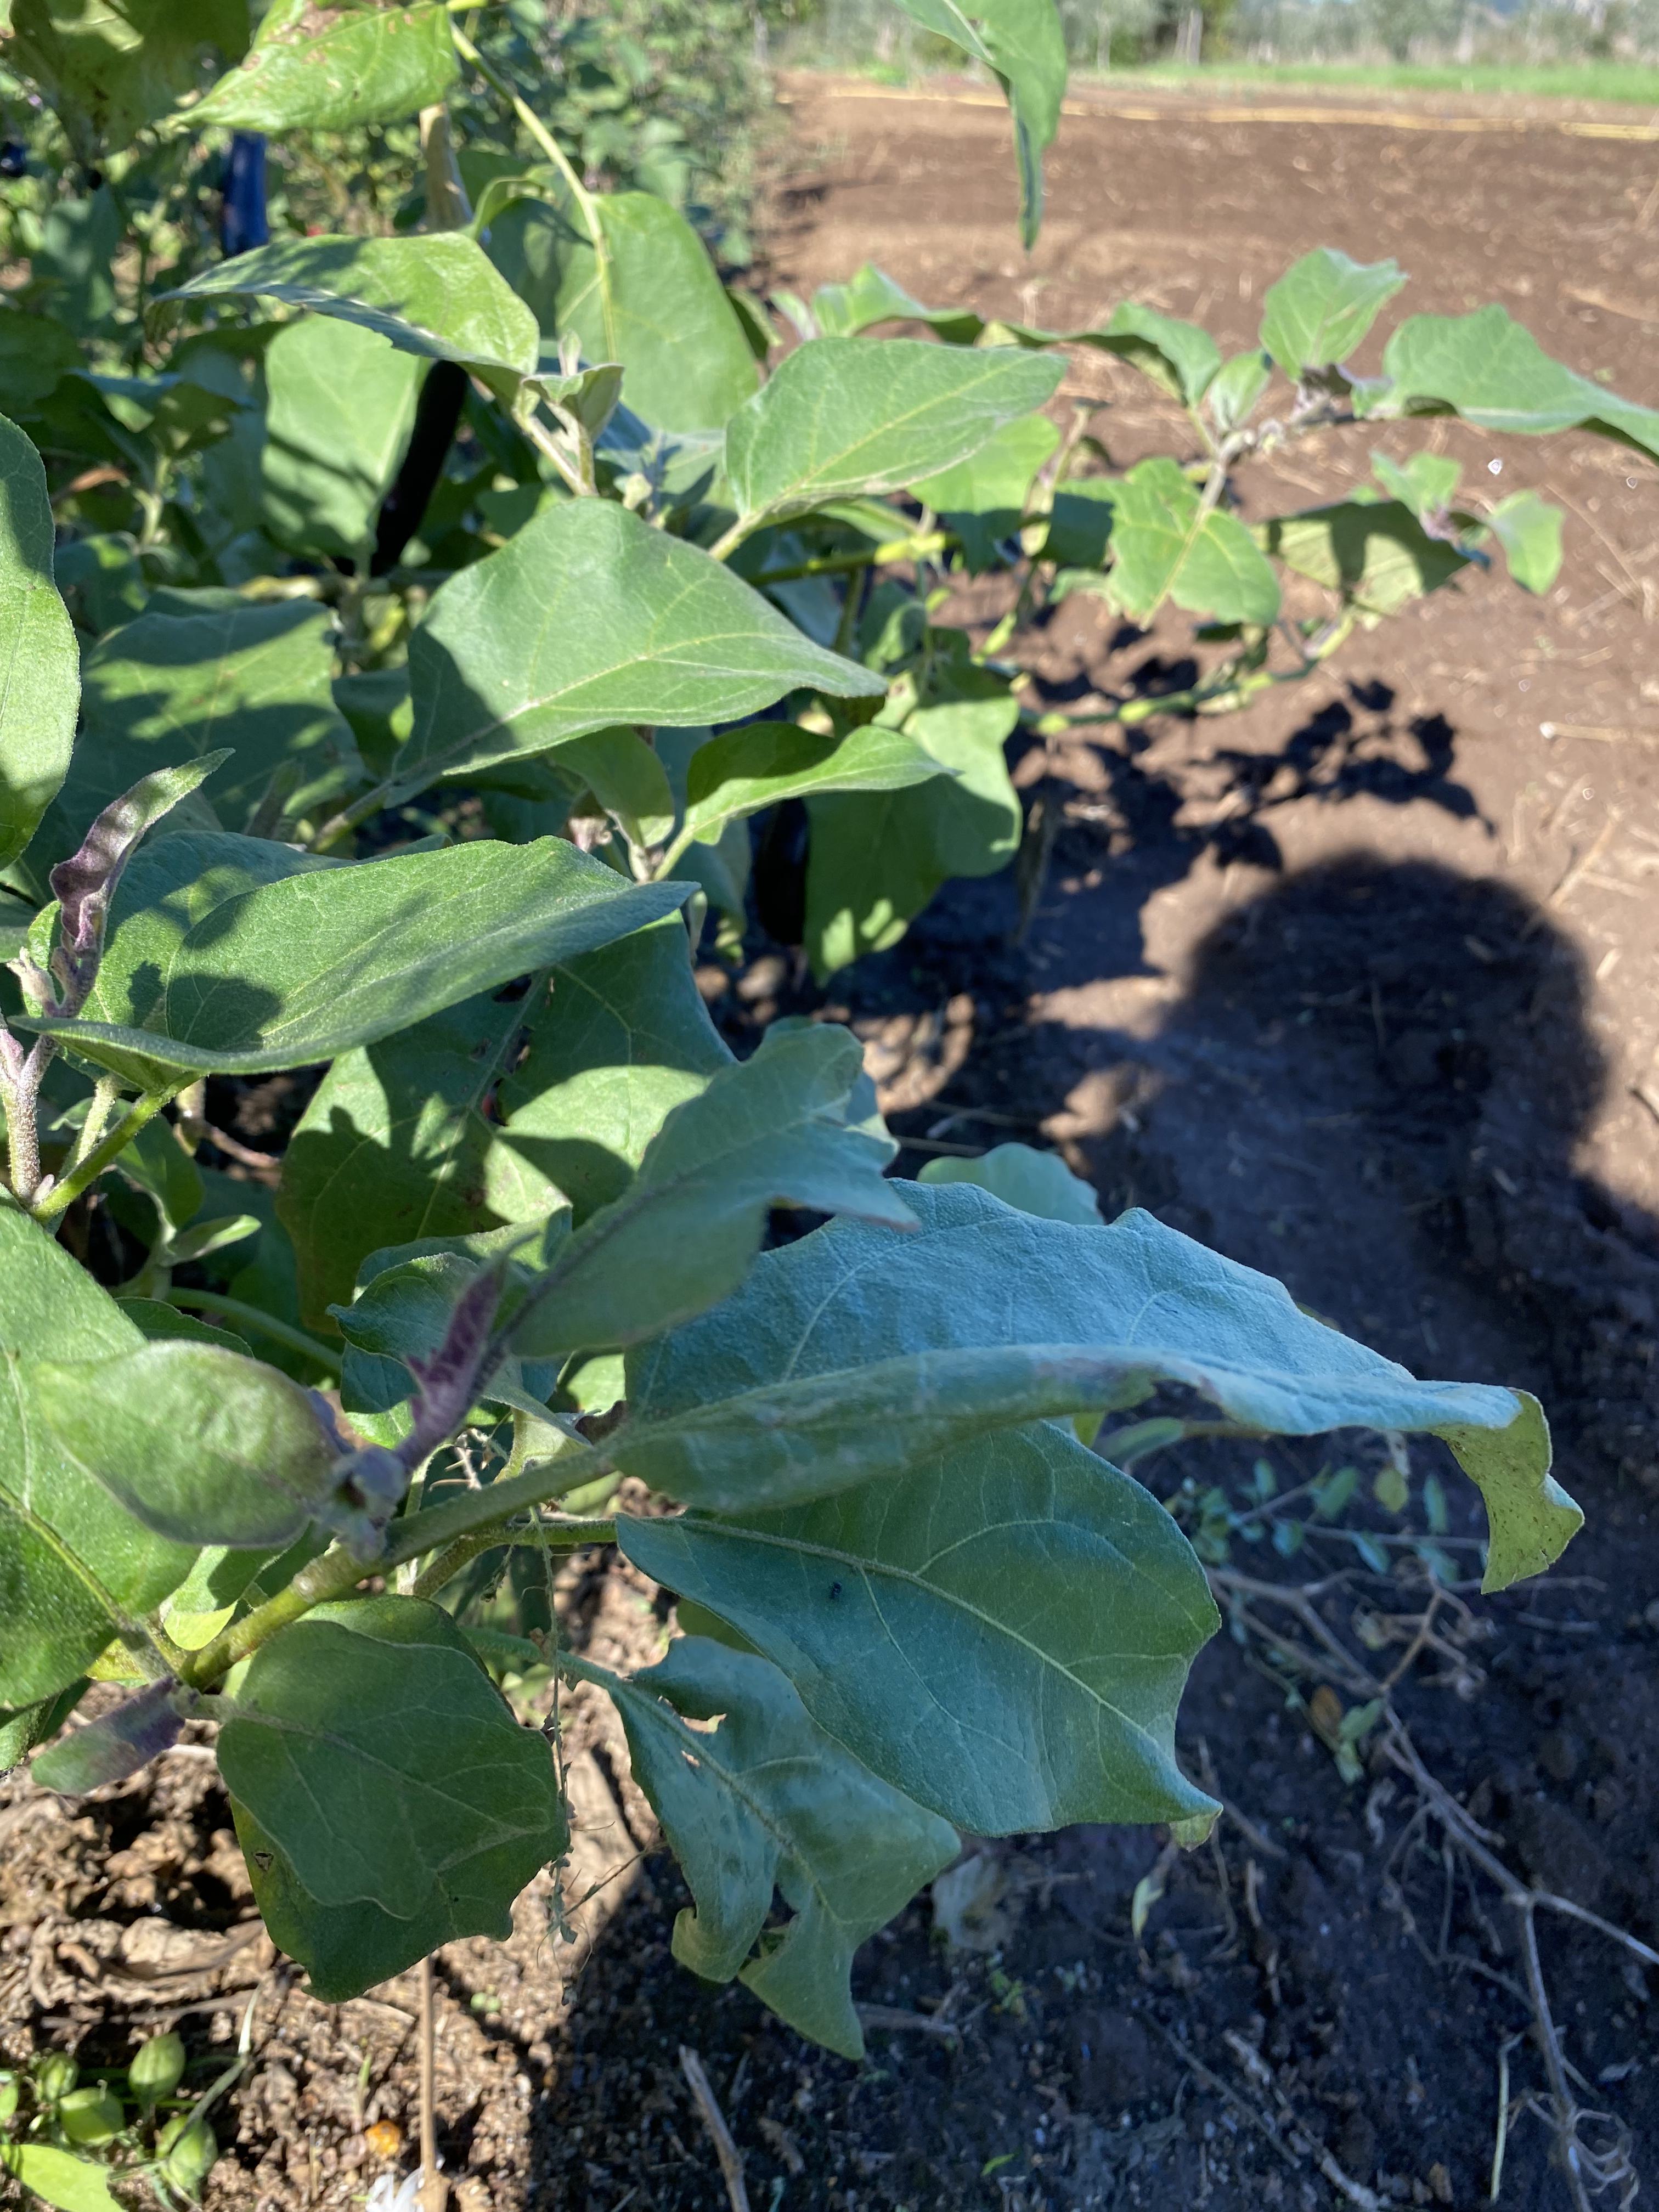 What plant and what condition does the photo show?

aubergine, healthy
